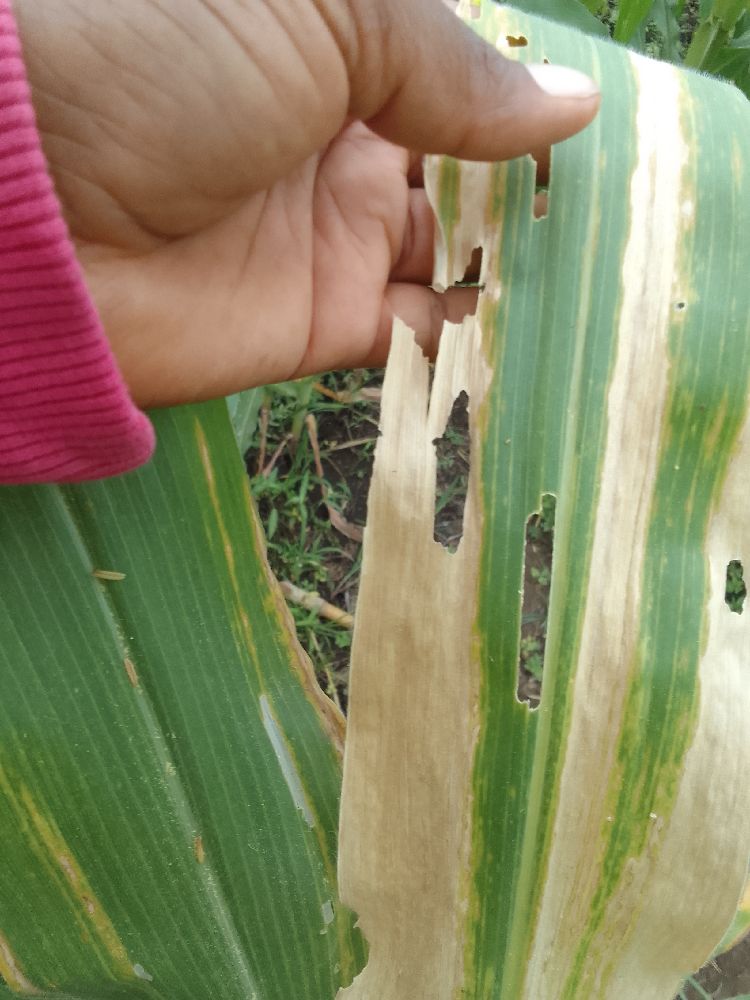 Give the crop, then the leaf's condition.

maize, maize lethal necrosis
